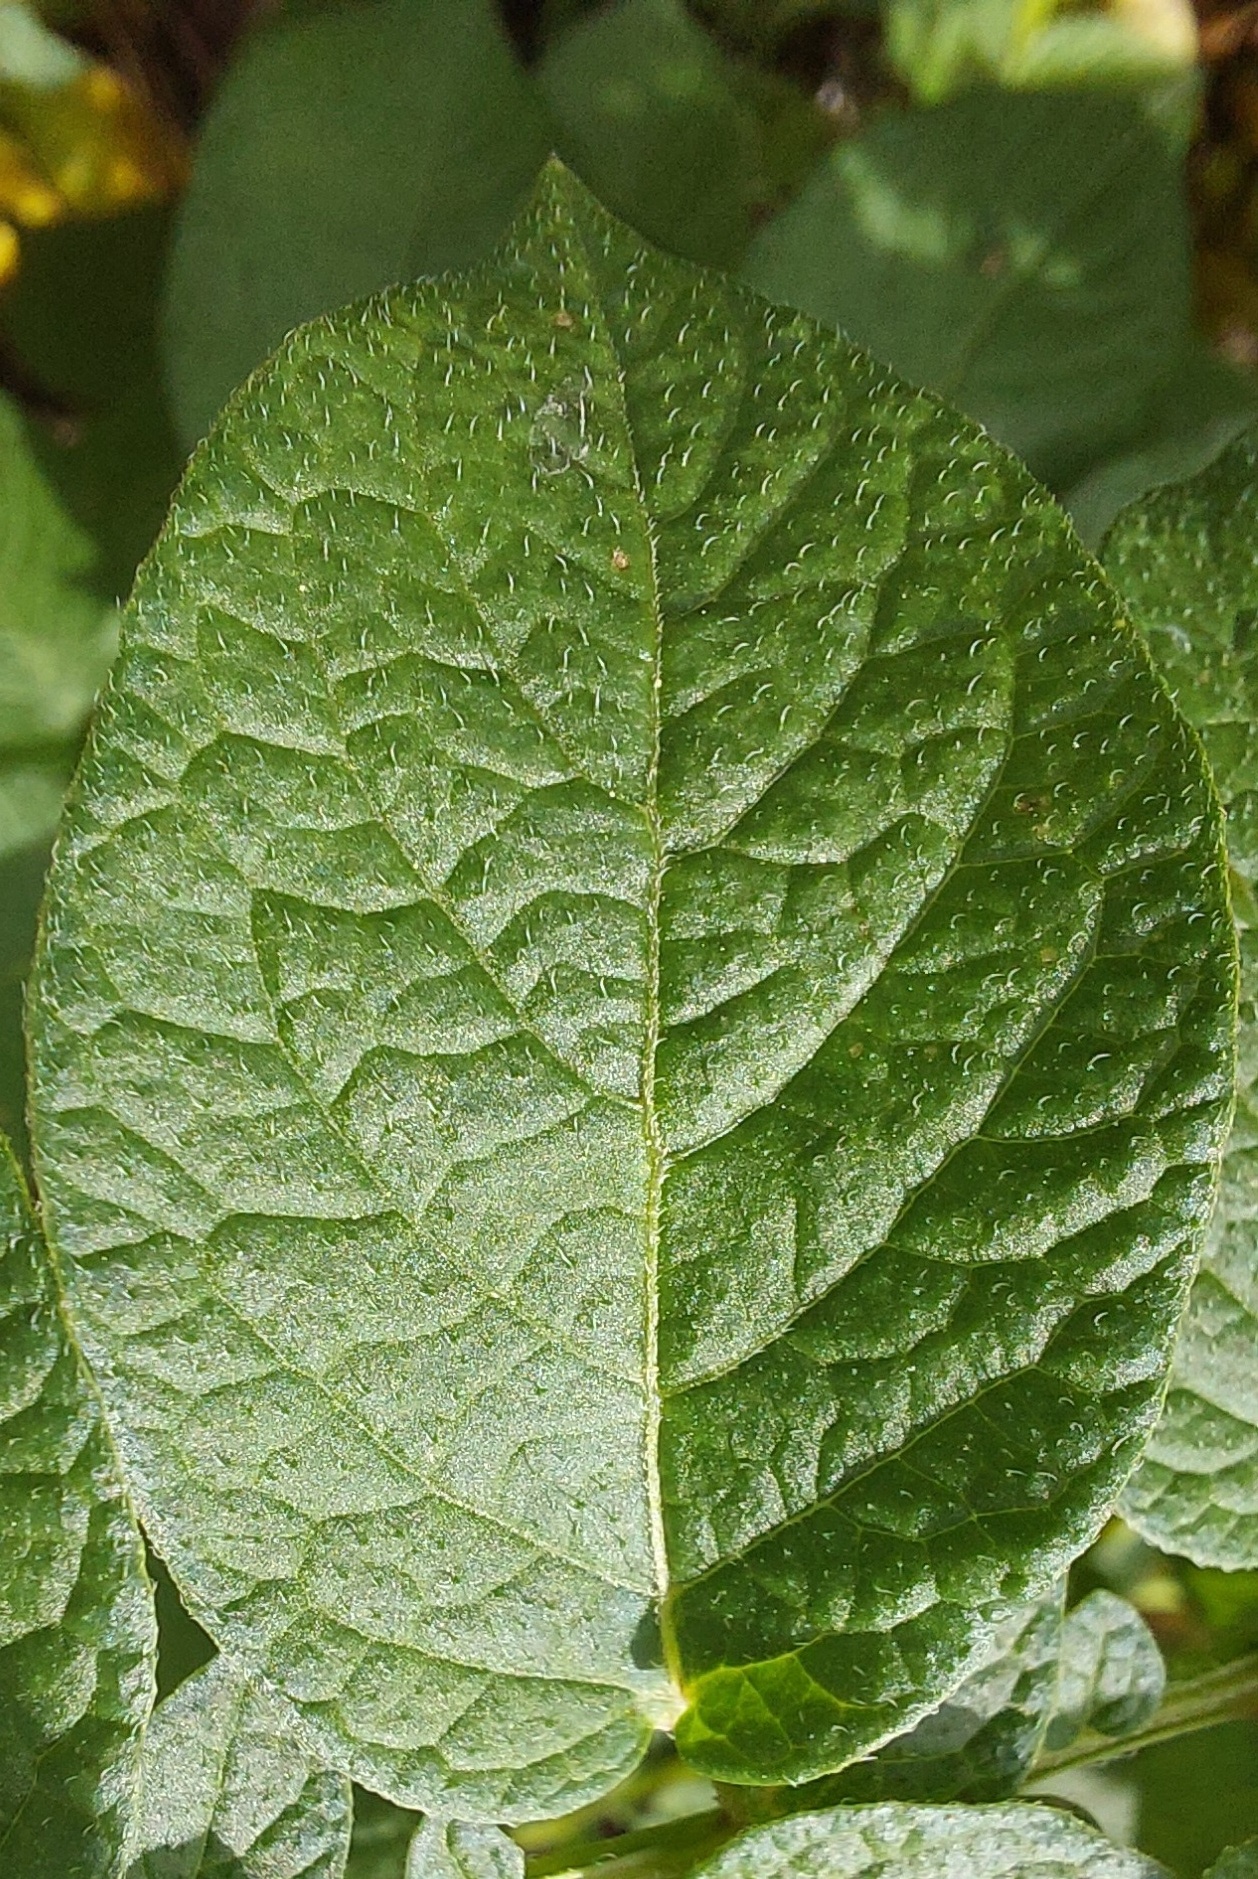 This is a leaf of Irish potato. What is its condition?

healthy
